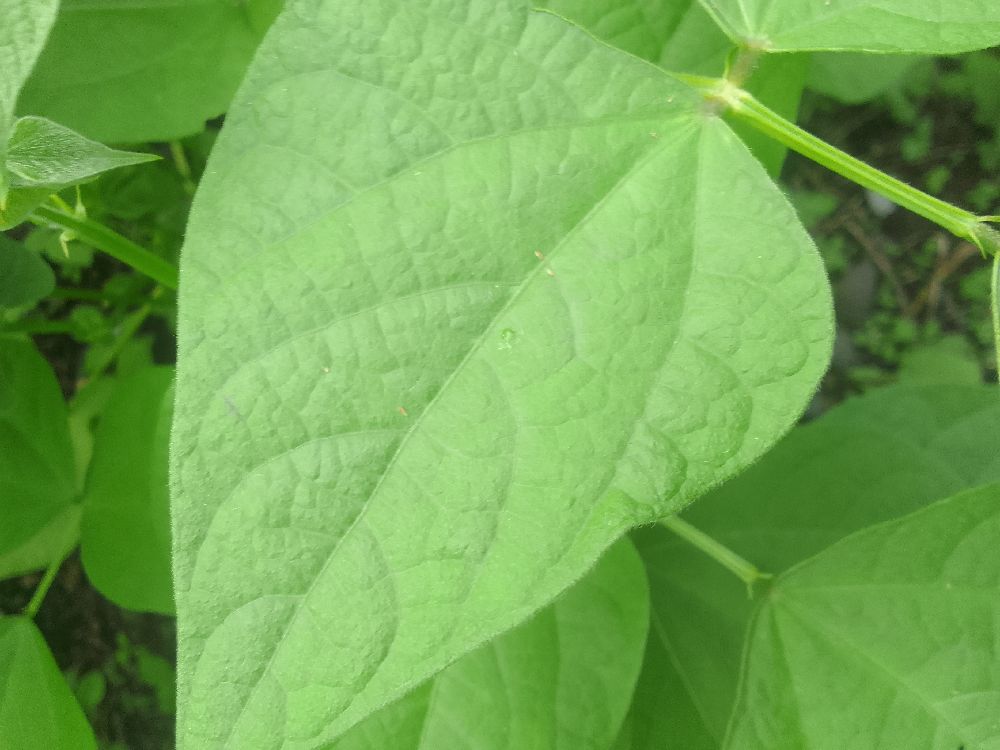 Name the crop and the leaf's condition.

common bean, healthy
